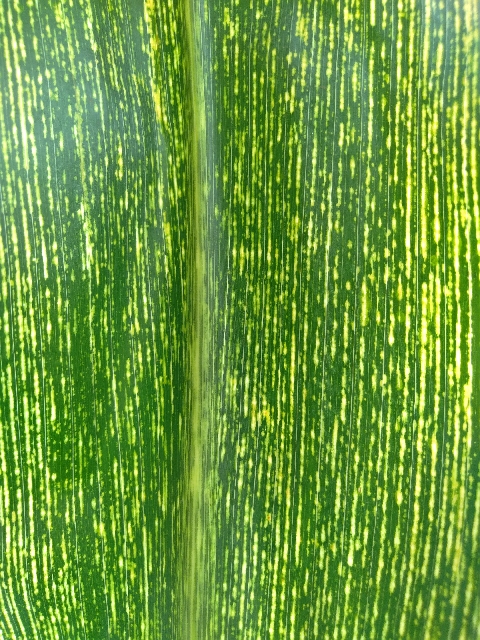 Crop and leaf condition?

maize, maize streak virus
